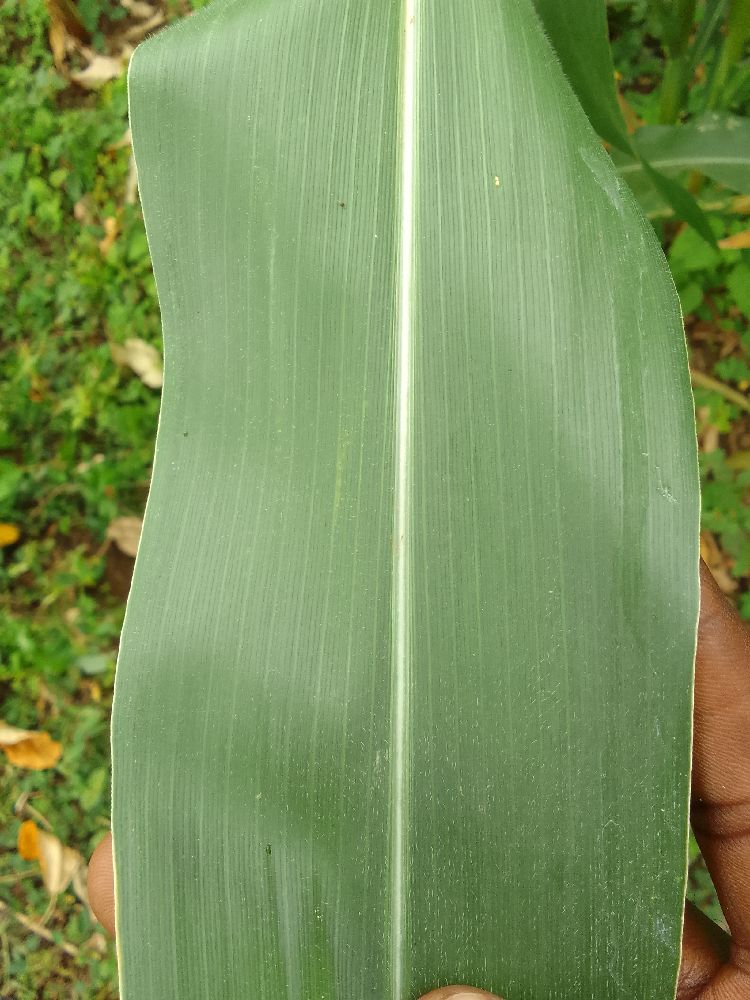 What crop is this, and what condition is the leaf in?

maize, healthy
